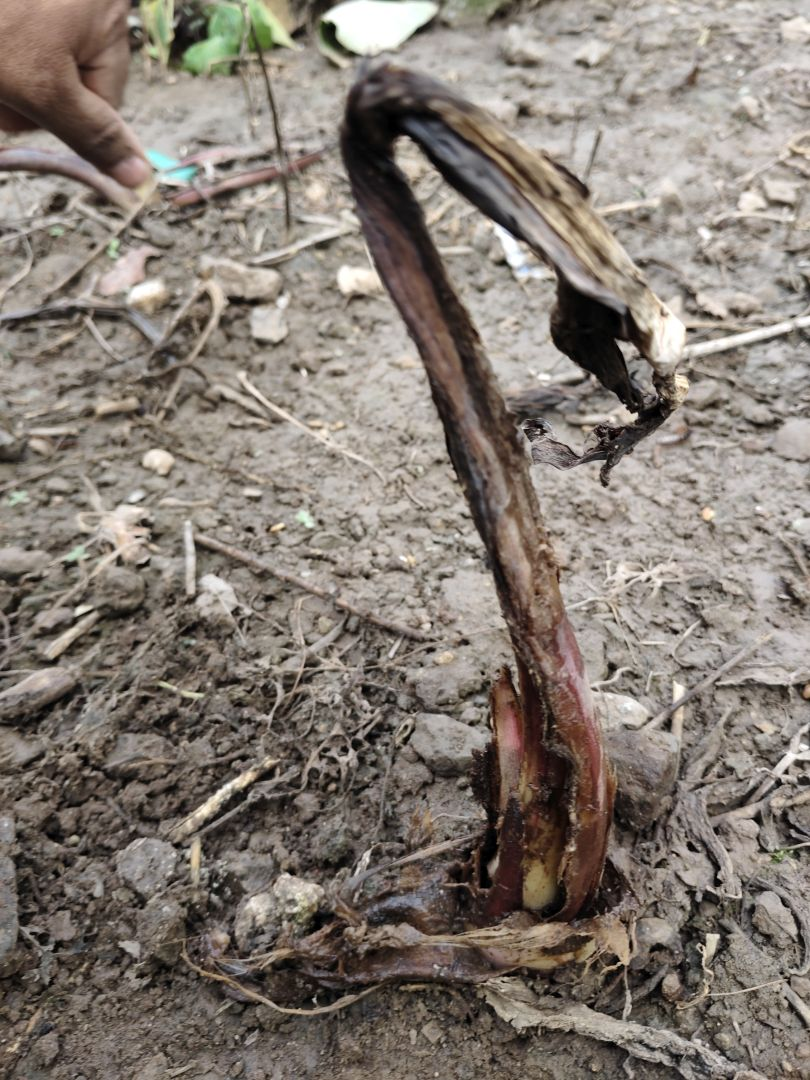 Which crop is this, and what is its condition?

taro, root rot
